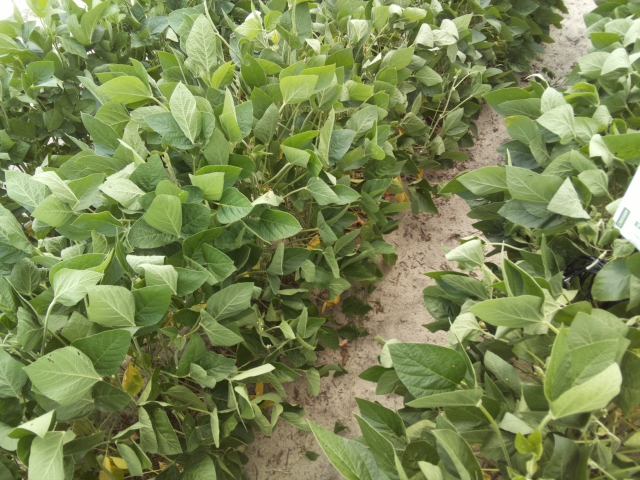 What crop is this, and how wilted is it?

soybean, moderate turgor loss in upper canopy
